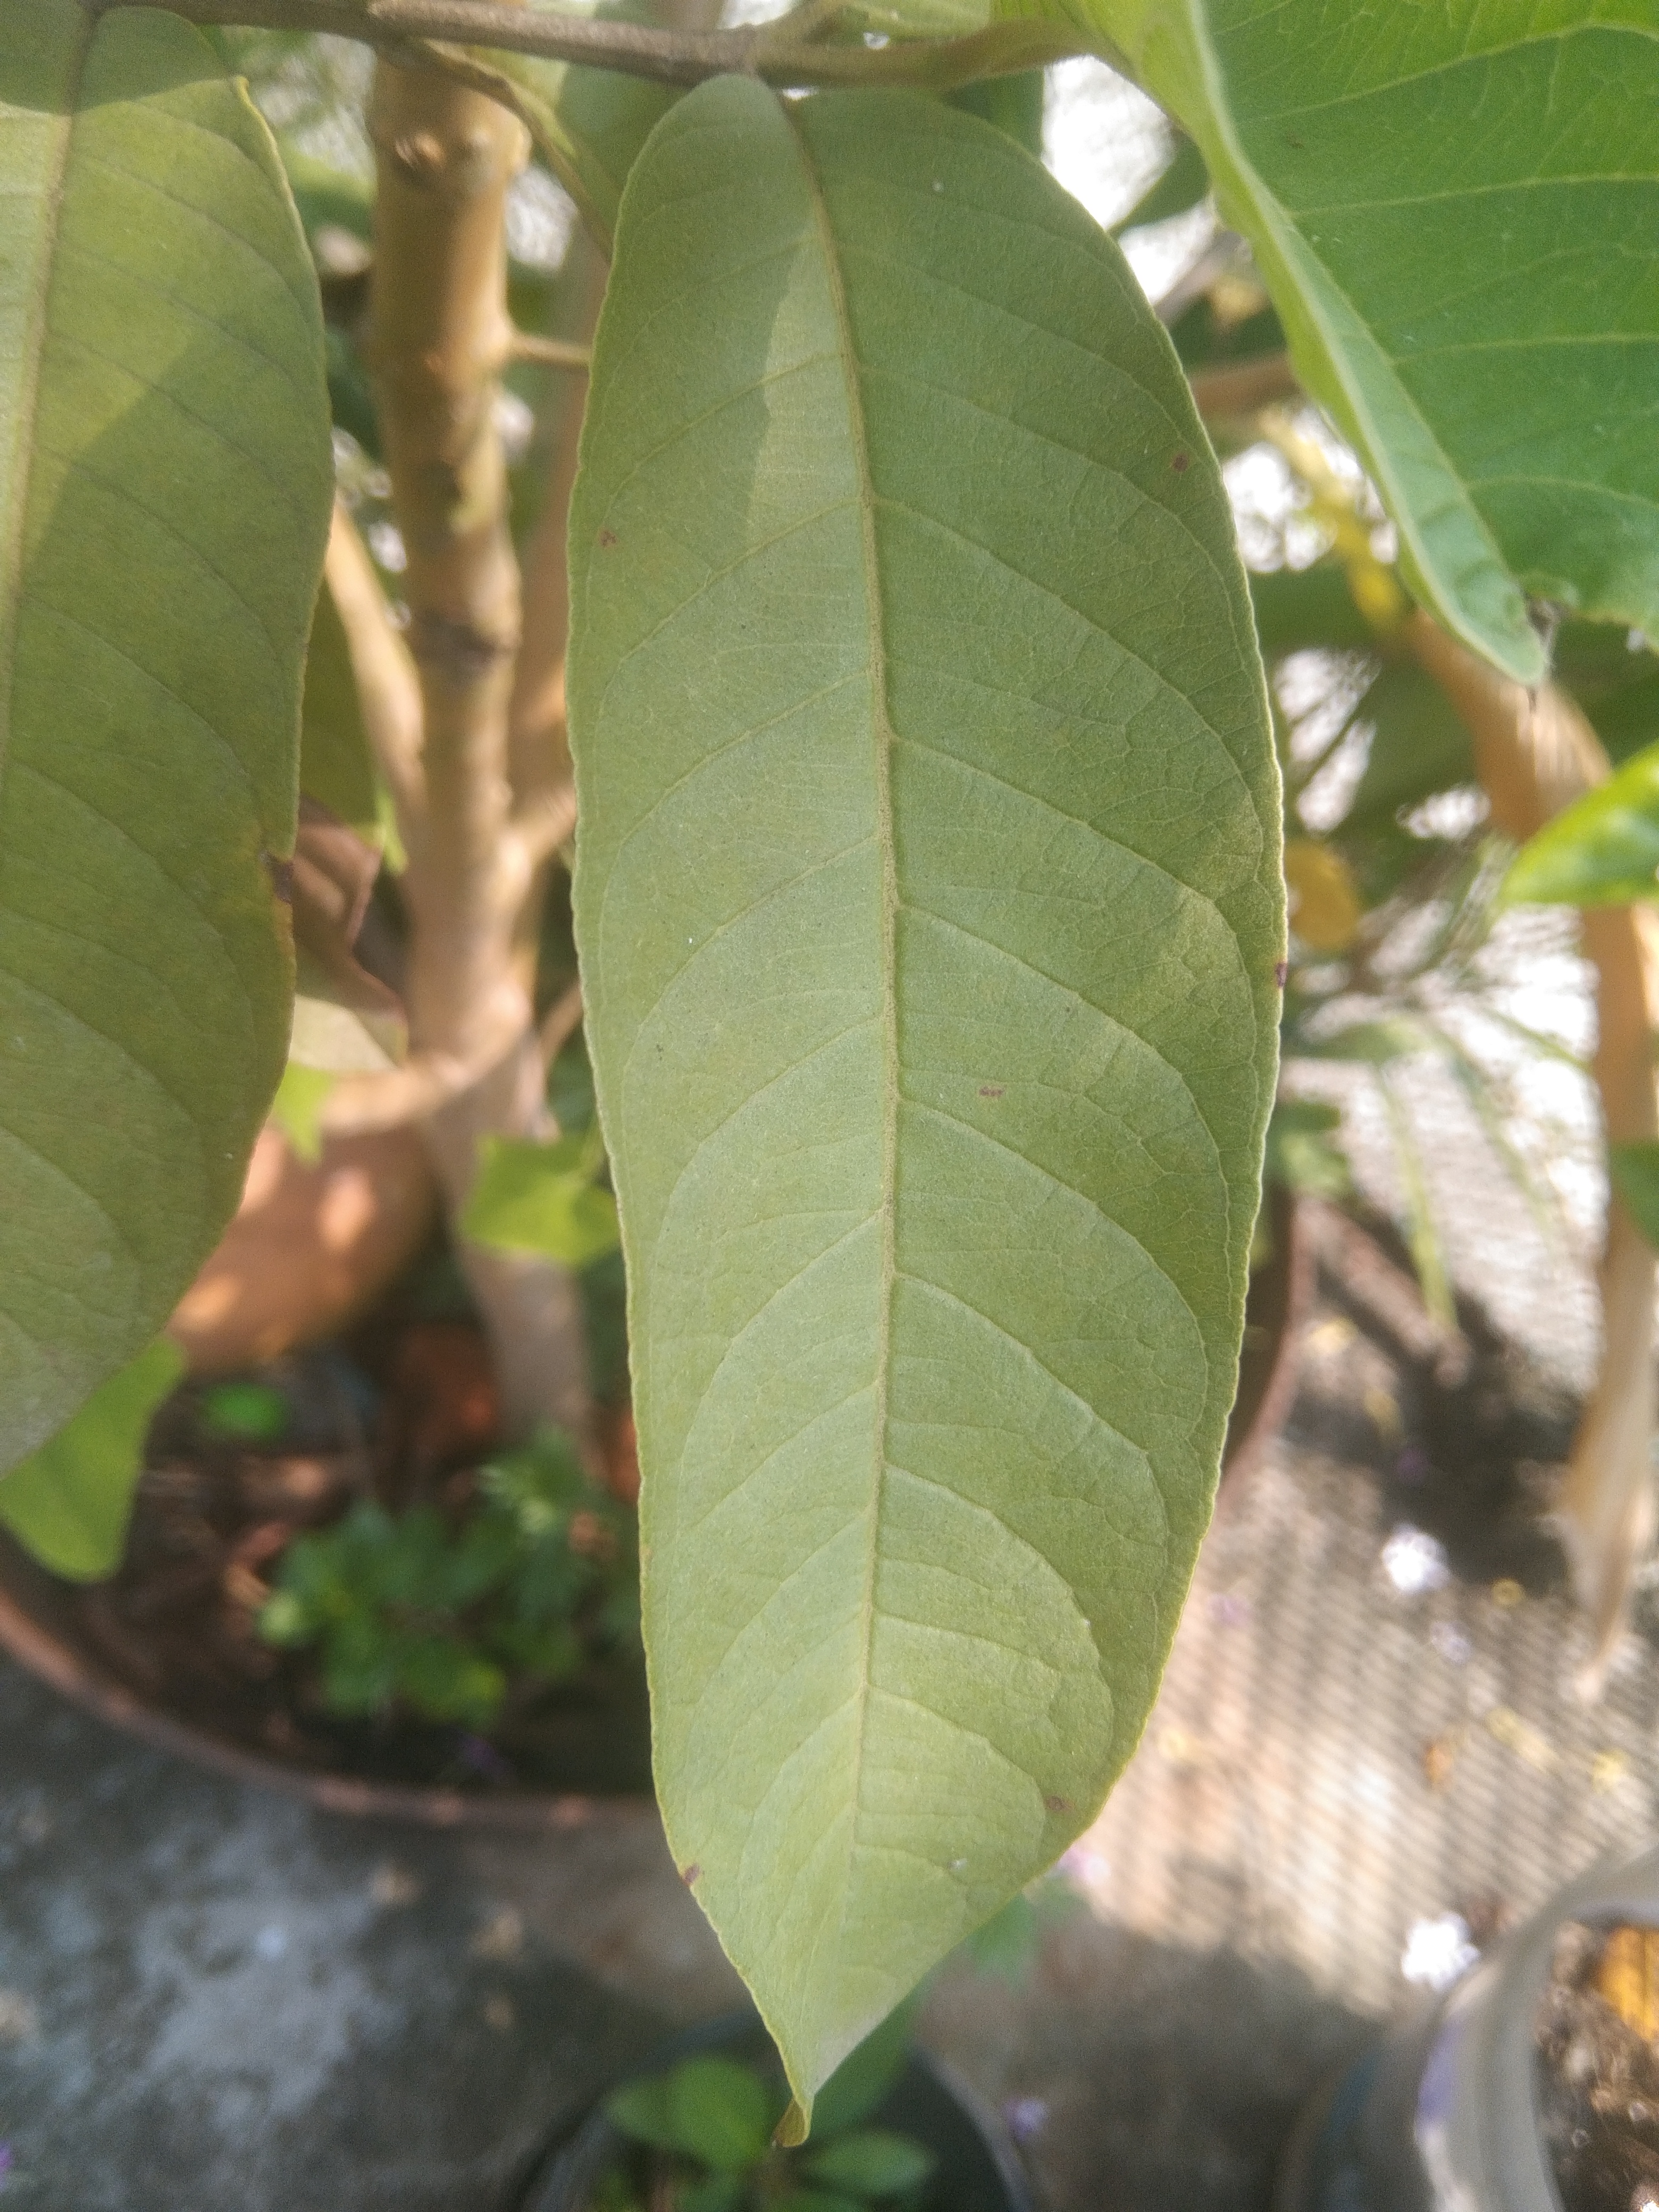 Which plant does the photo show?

guava
